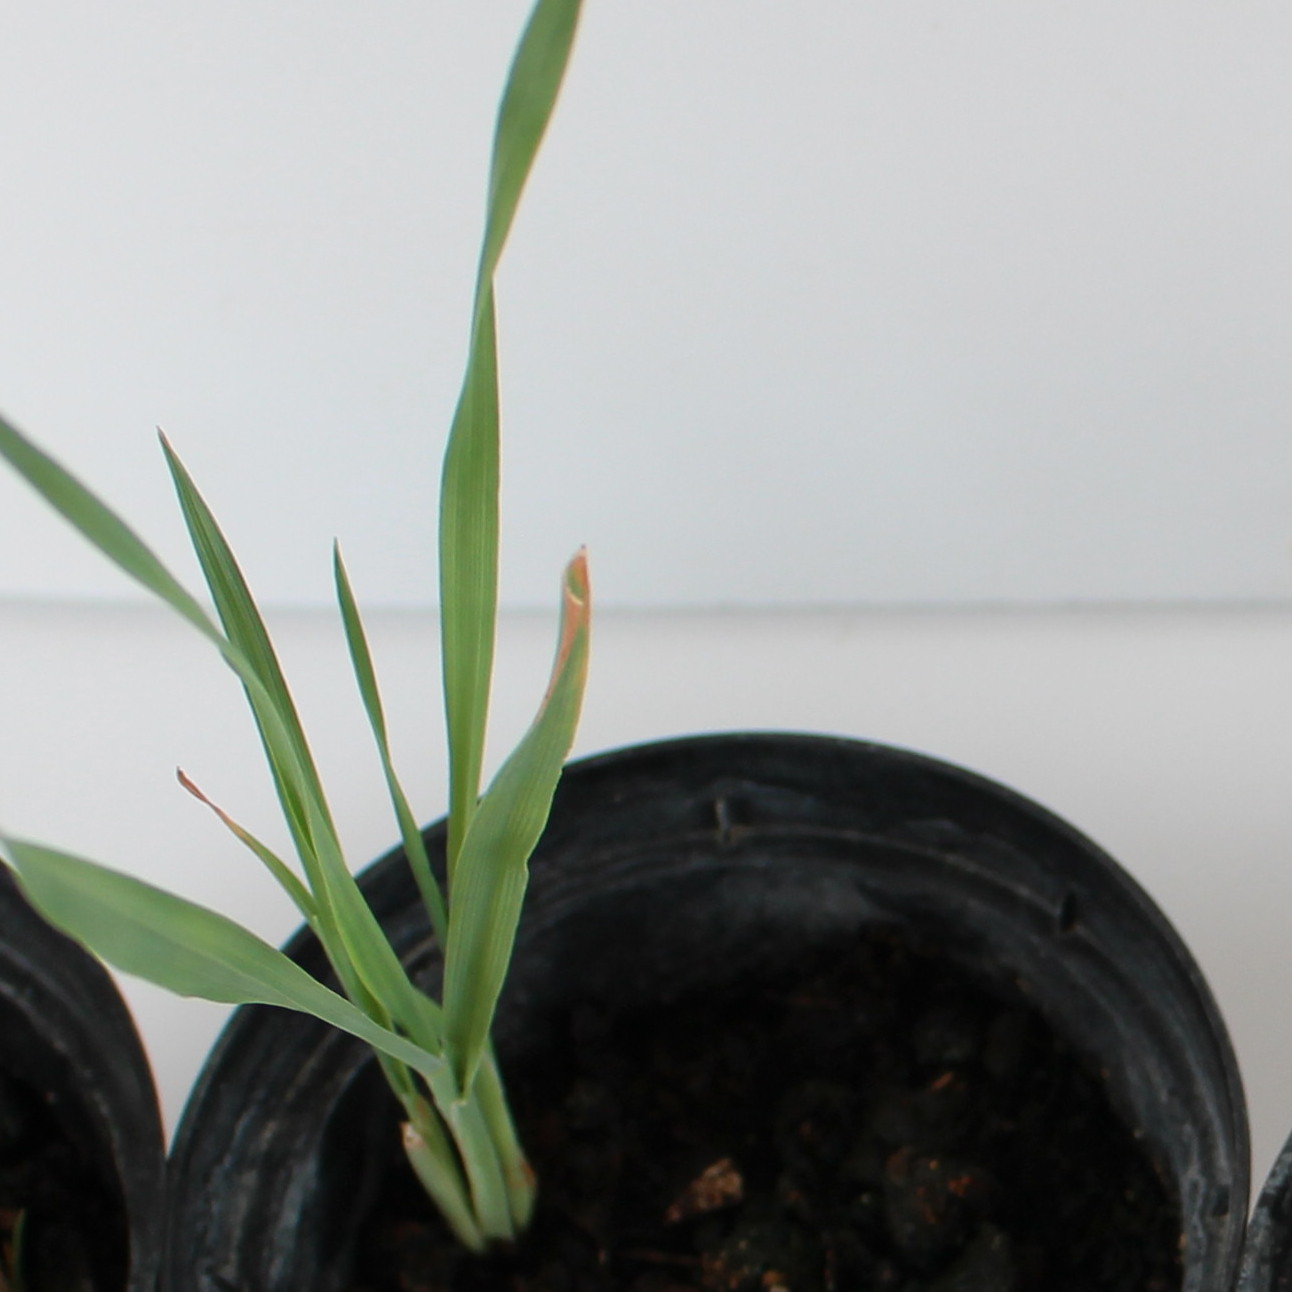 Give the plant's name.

Avena sterilis
